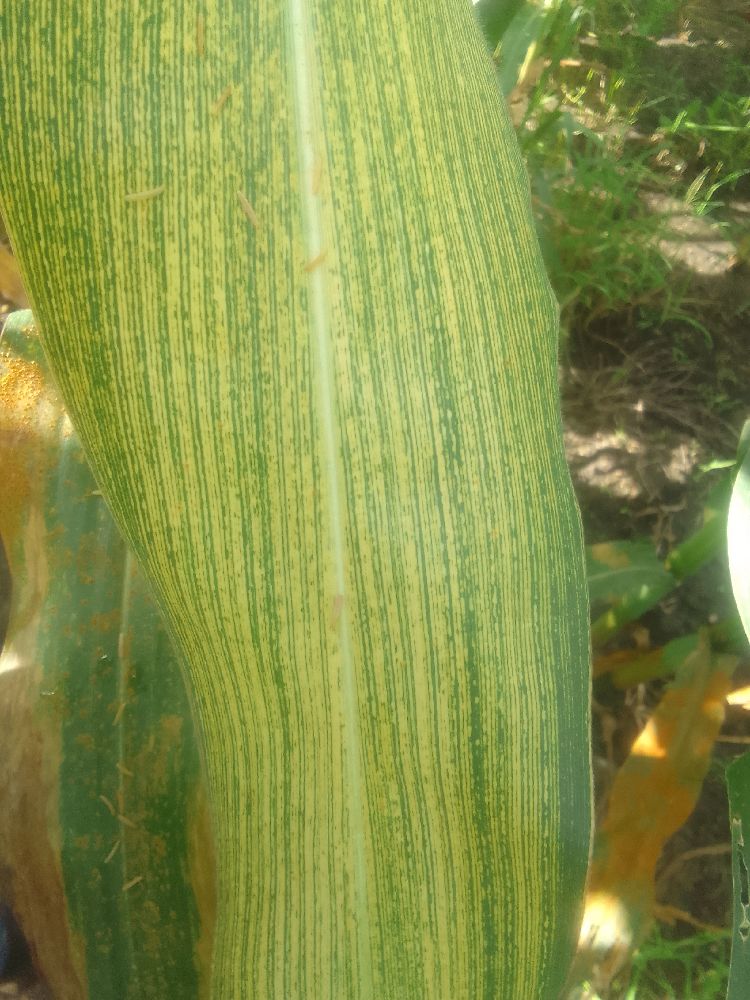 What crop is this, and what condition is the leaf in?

maize, maize streak virus
